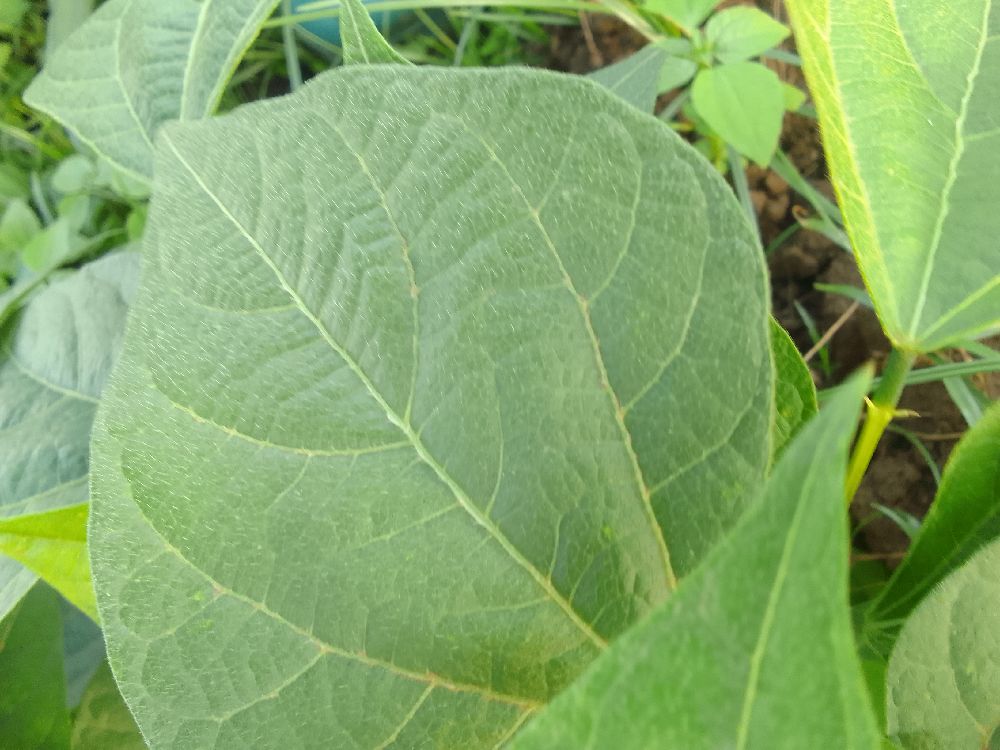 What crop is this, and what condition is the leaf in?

common bean, healthy
